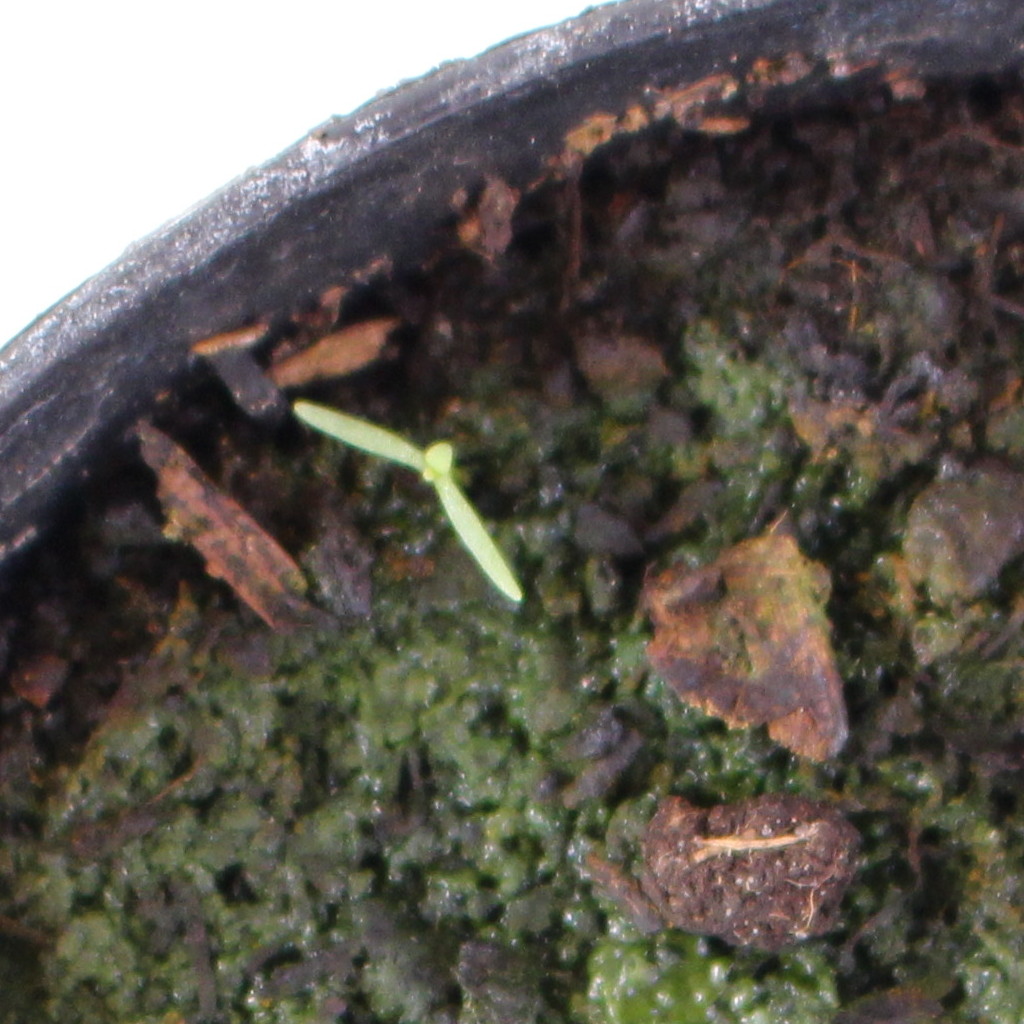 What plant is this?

Papaver rhoeas
